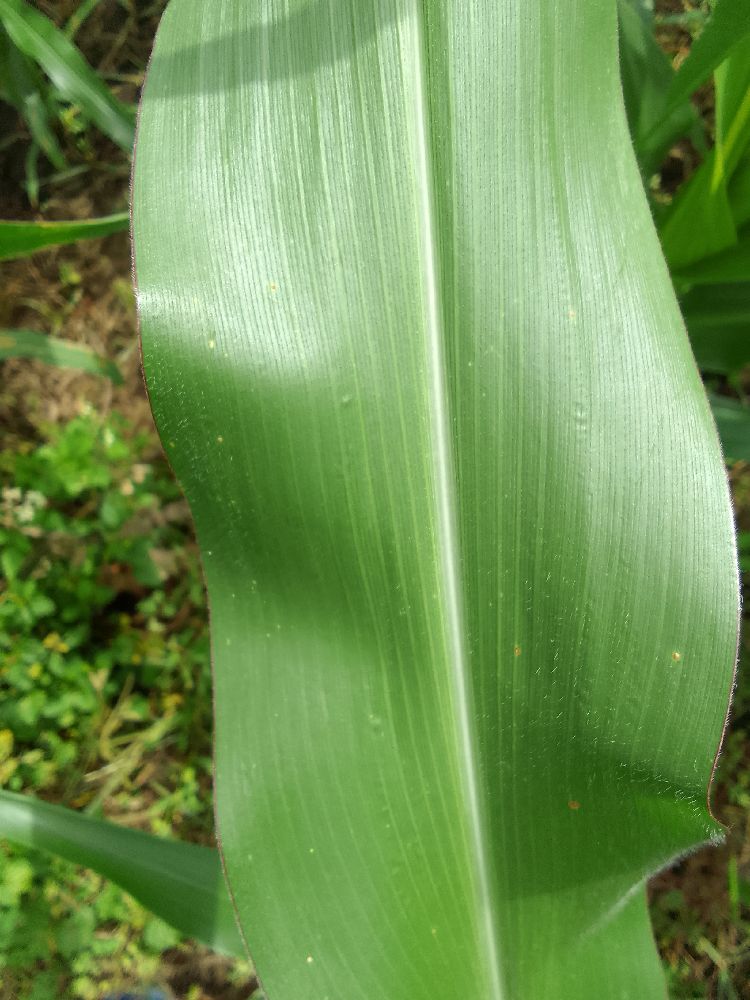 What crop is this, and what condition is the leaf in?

maize, healthy
